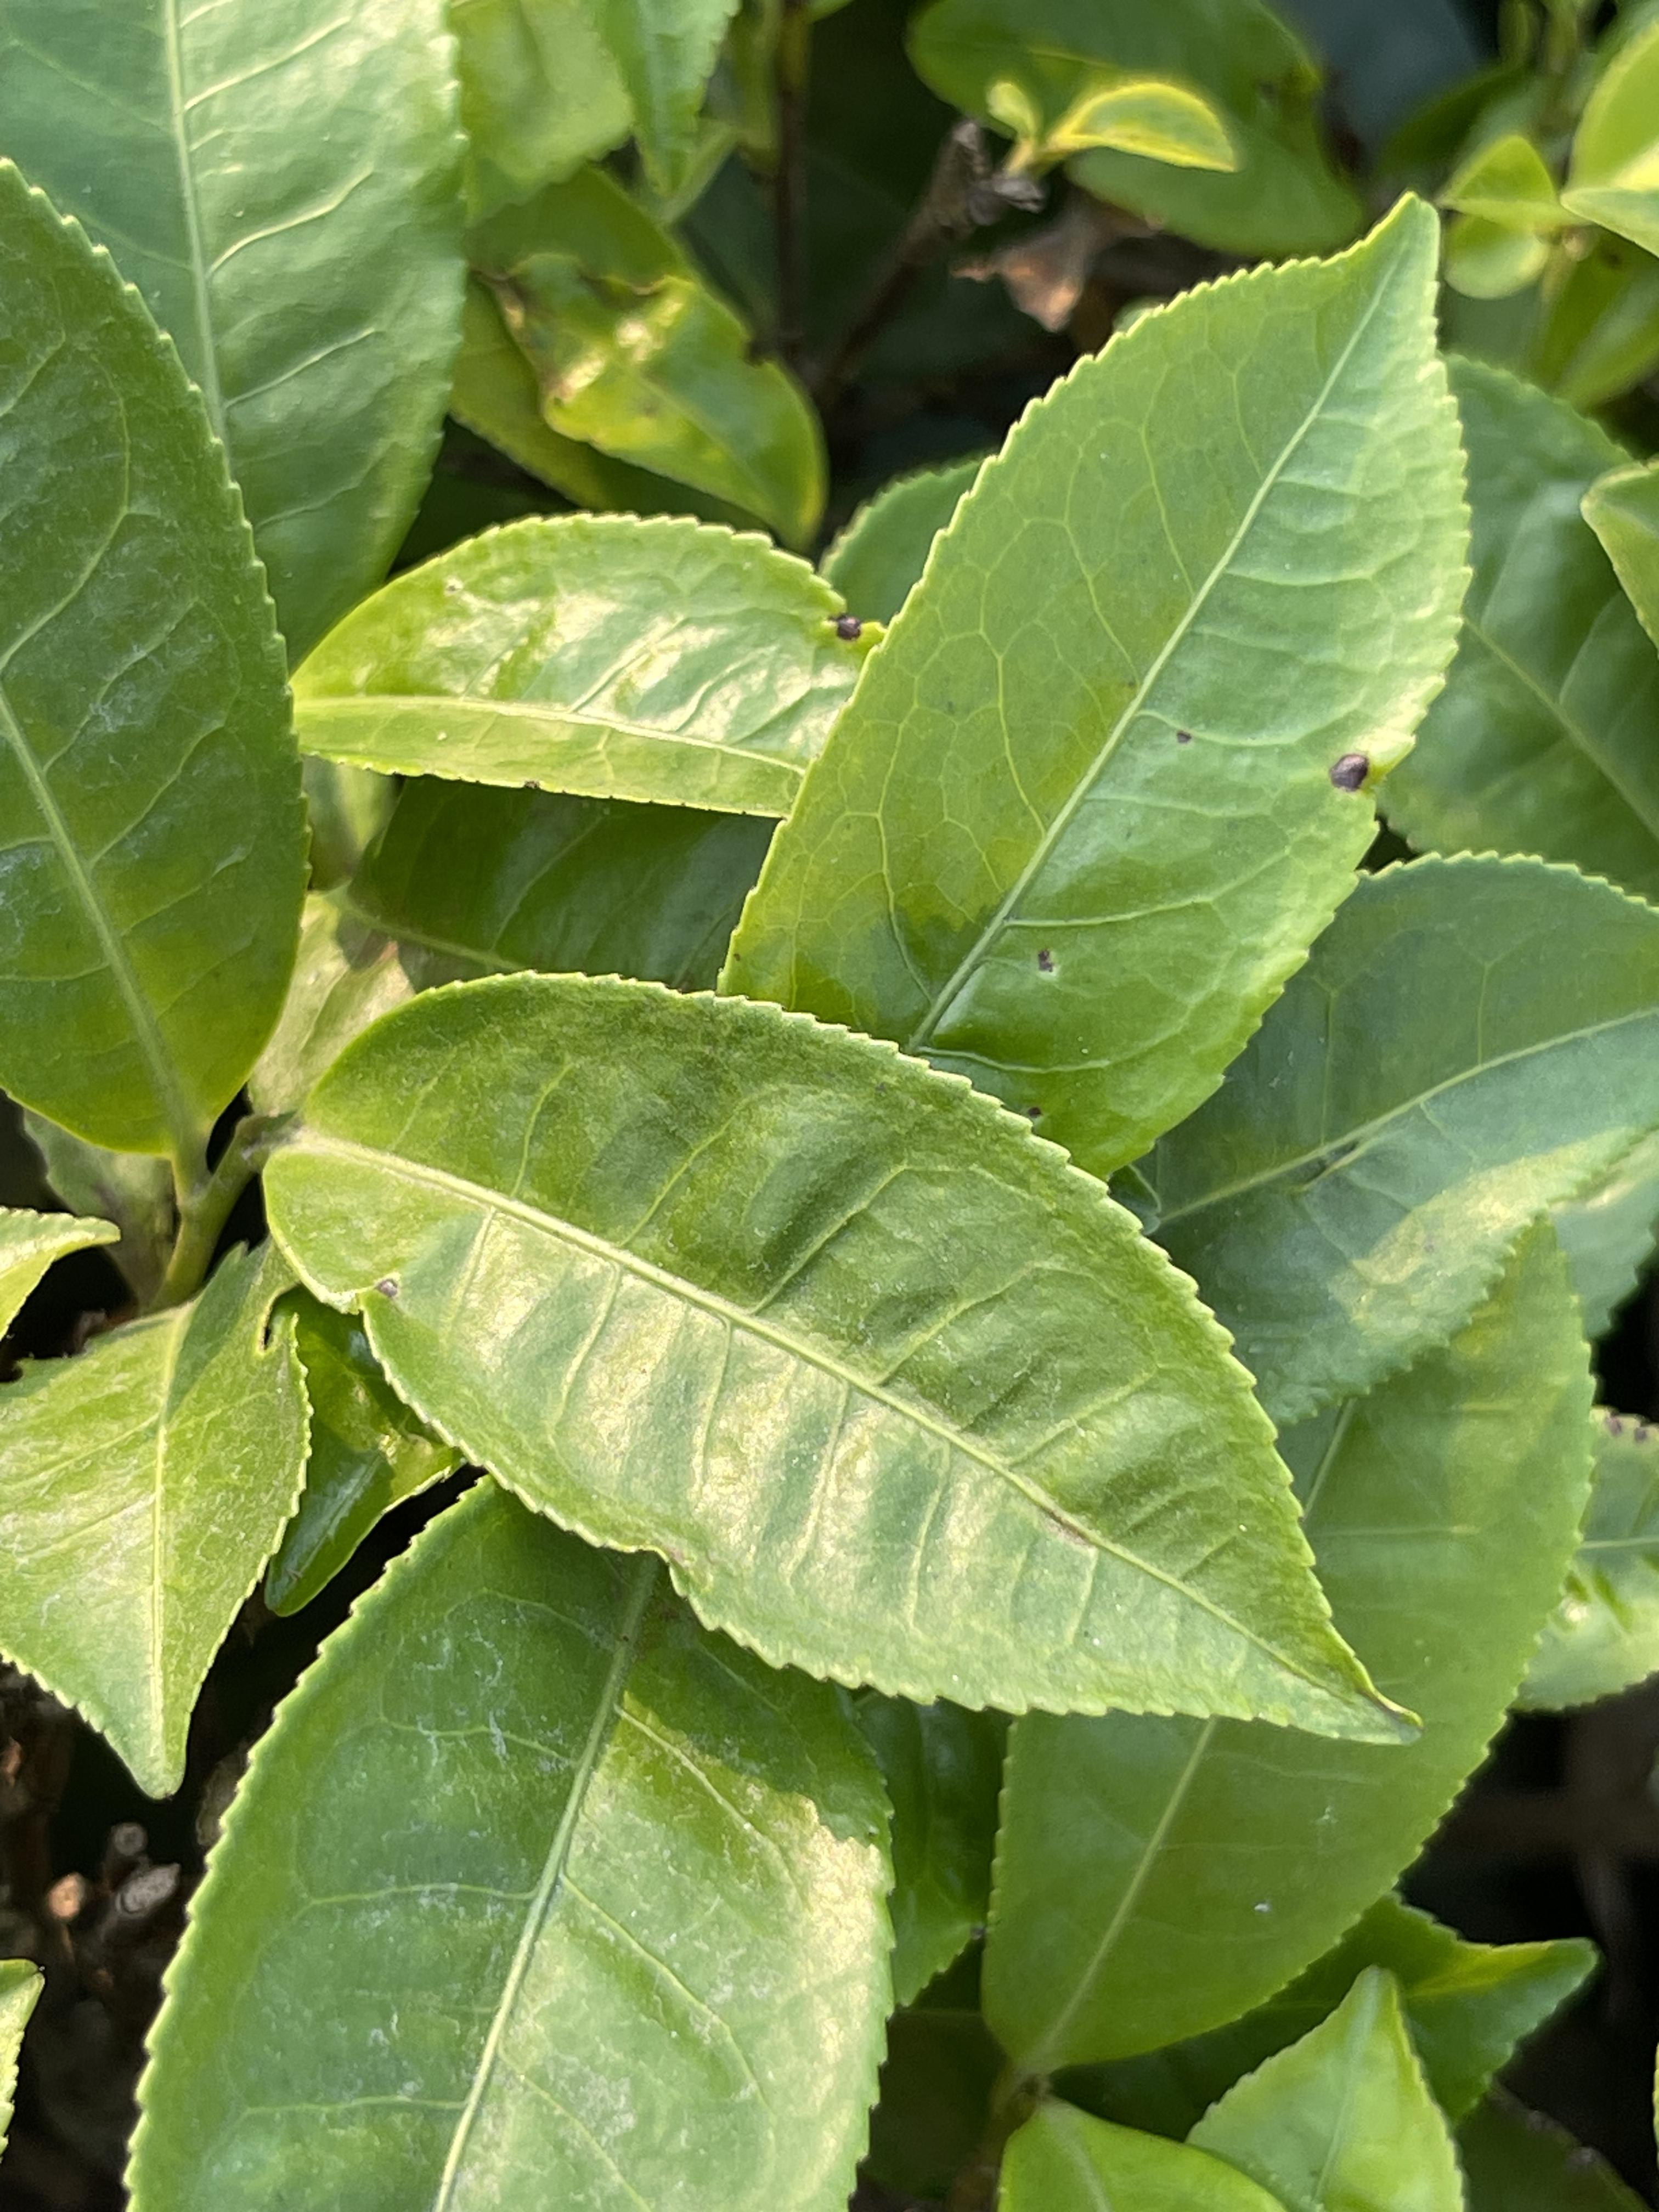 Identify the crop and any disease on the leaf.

tea, healthy leaf
